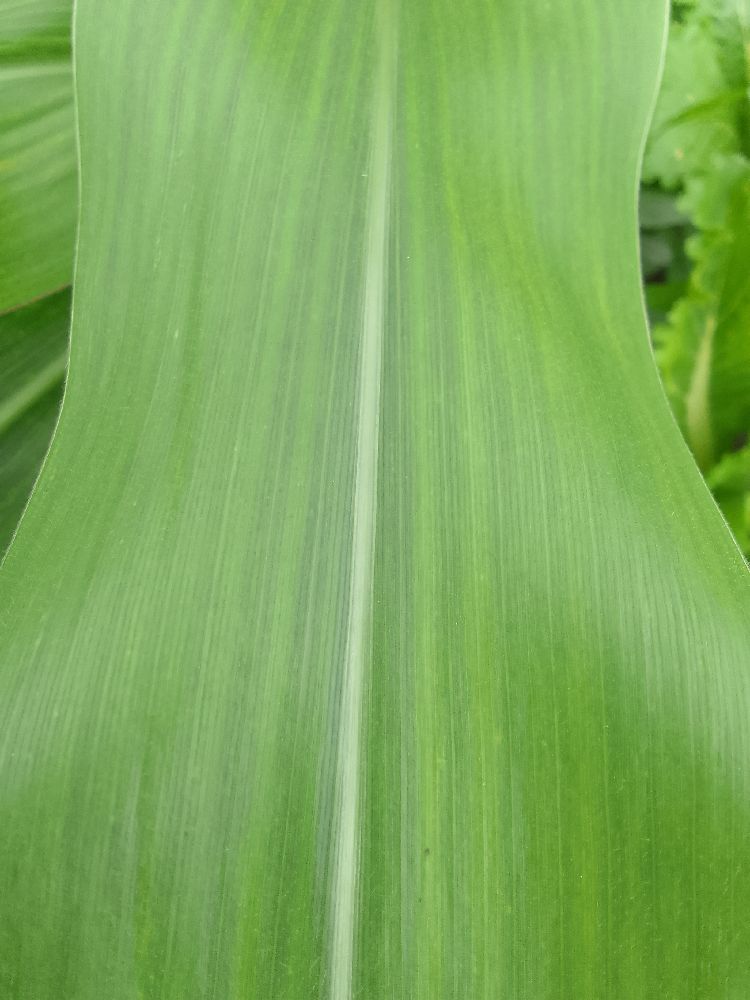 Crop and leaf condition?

maize, maize streak virus
